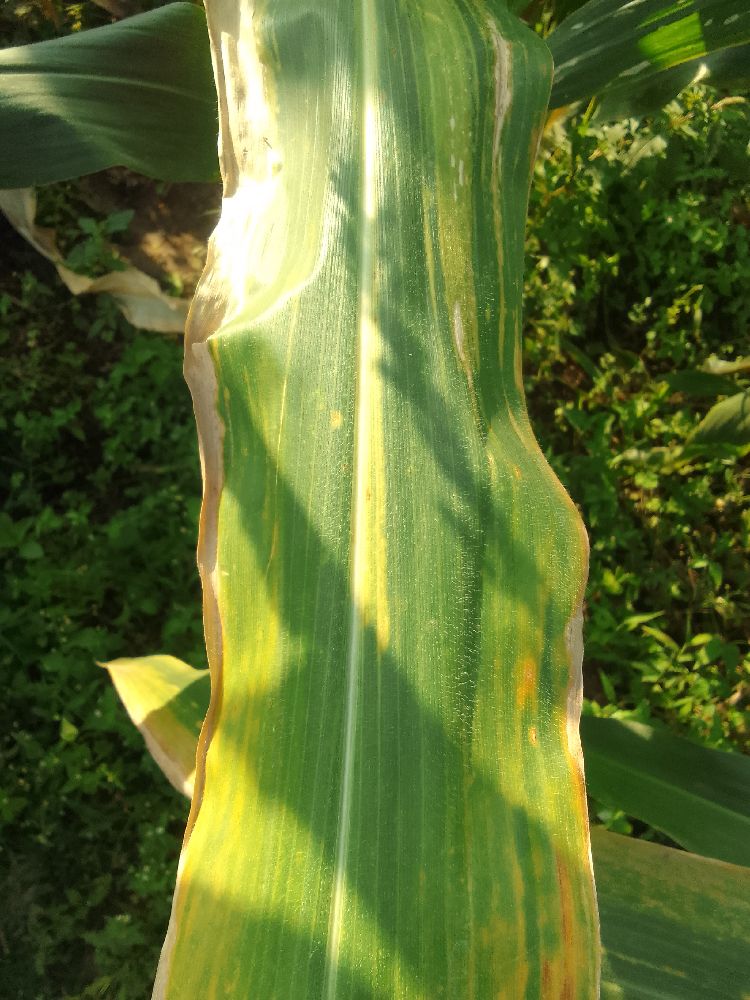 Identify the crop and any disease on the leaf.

maize, maize lethal necrosis
